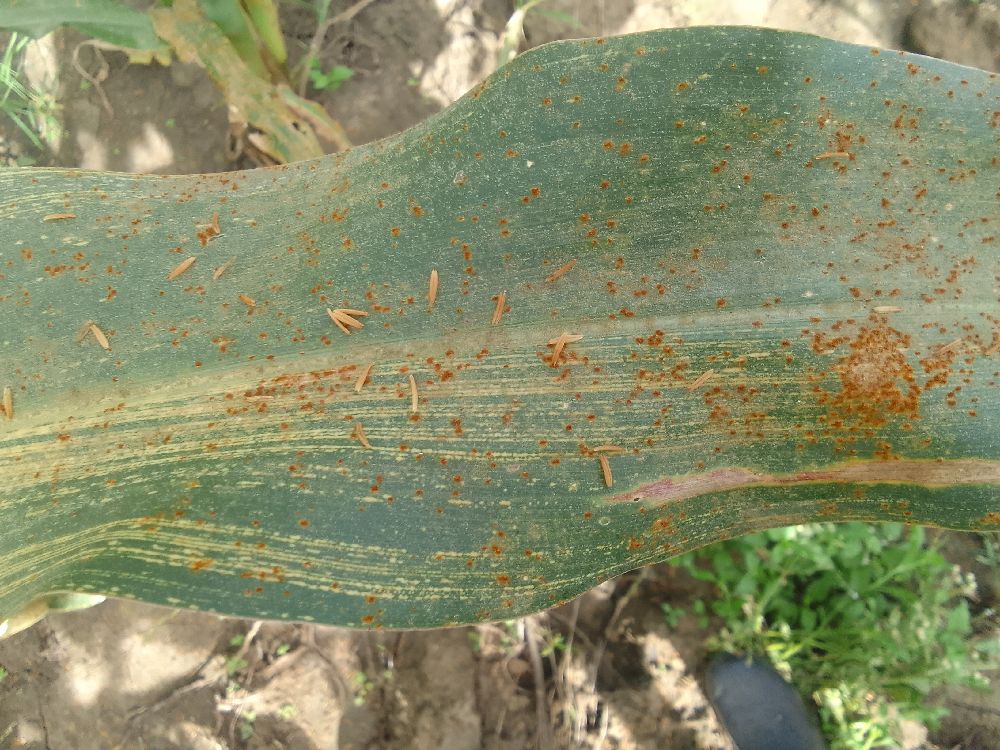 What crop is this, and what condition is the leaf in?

maize, maize streak virus
